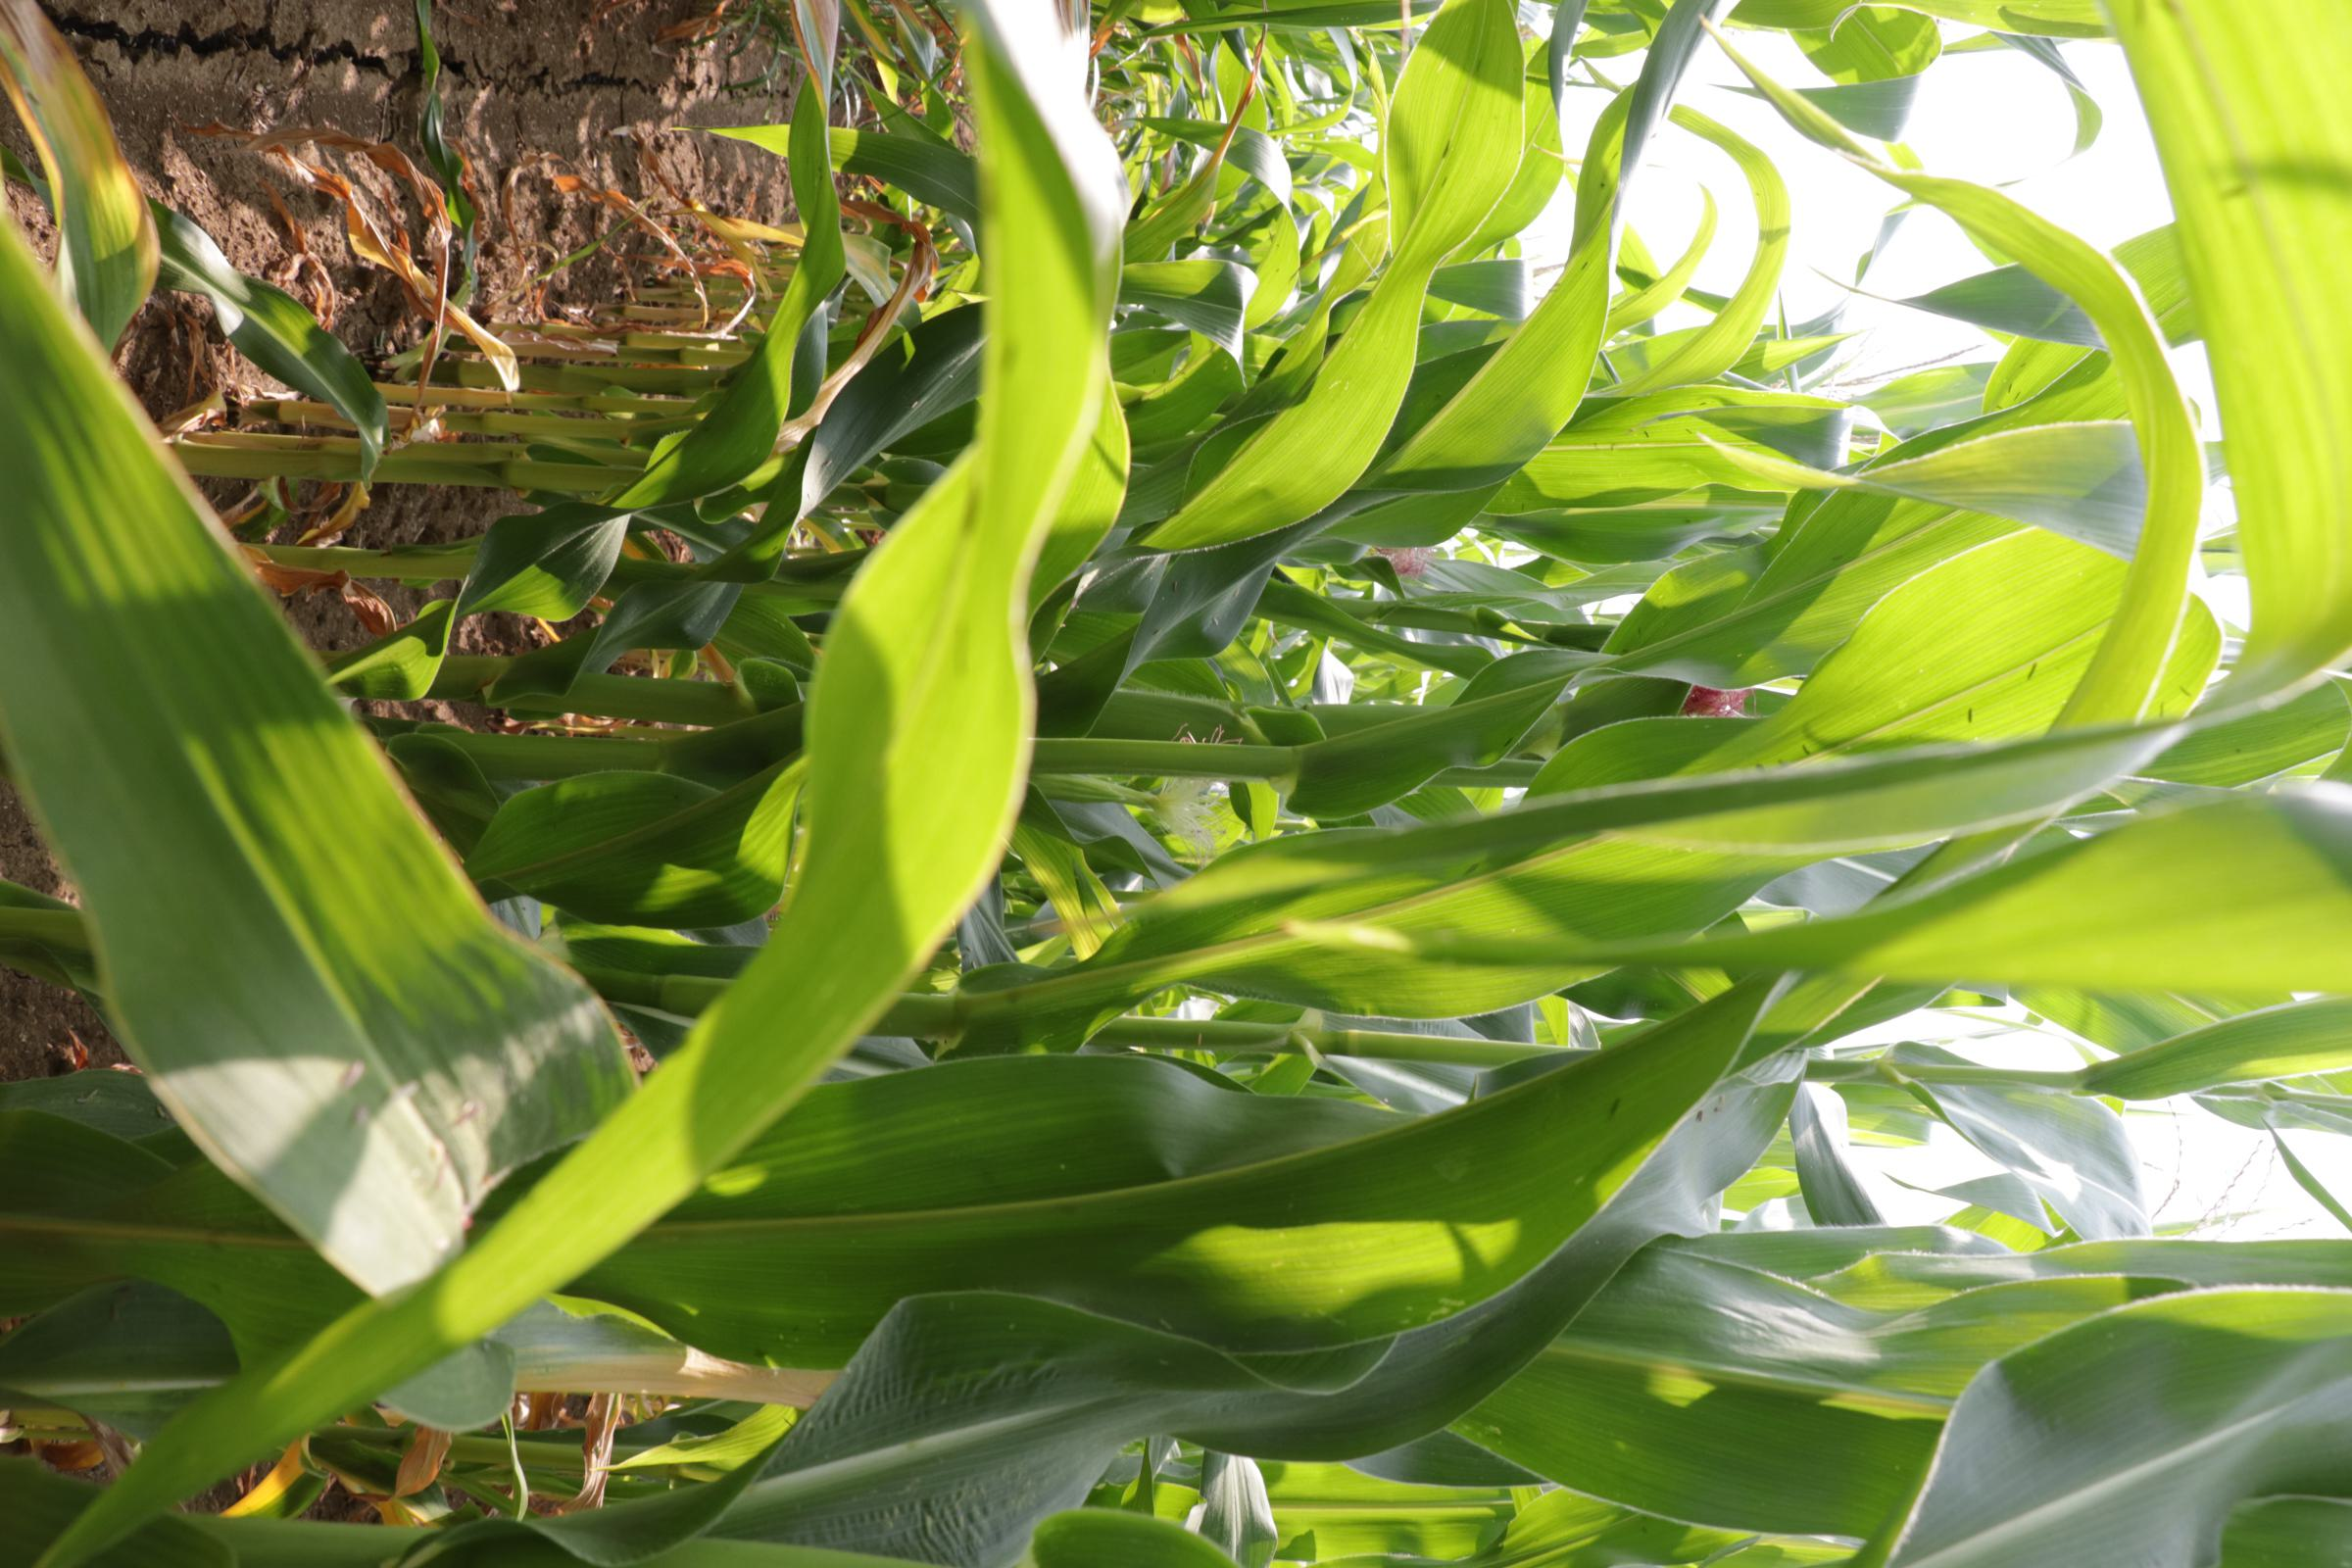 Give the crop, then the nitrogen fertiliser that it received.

maize, no added nitrogen
